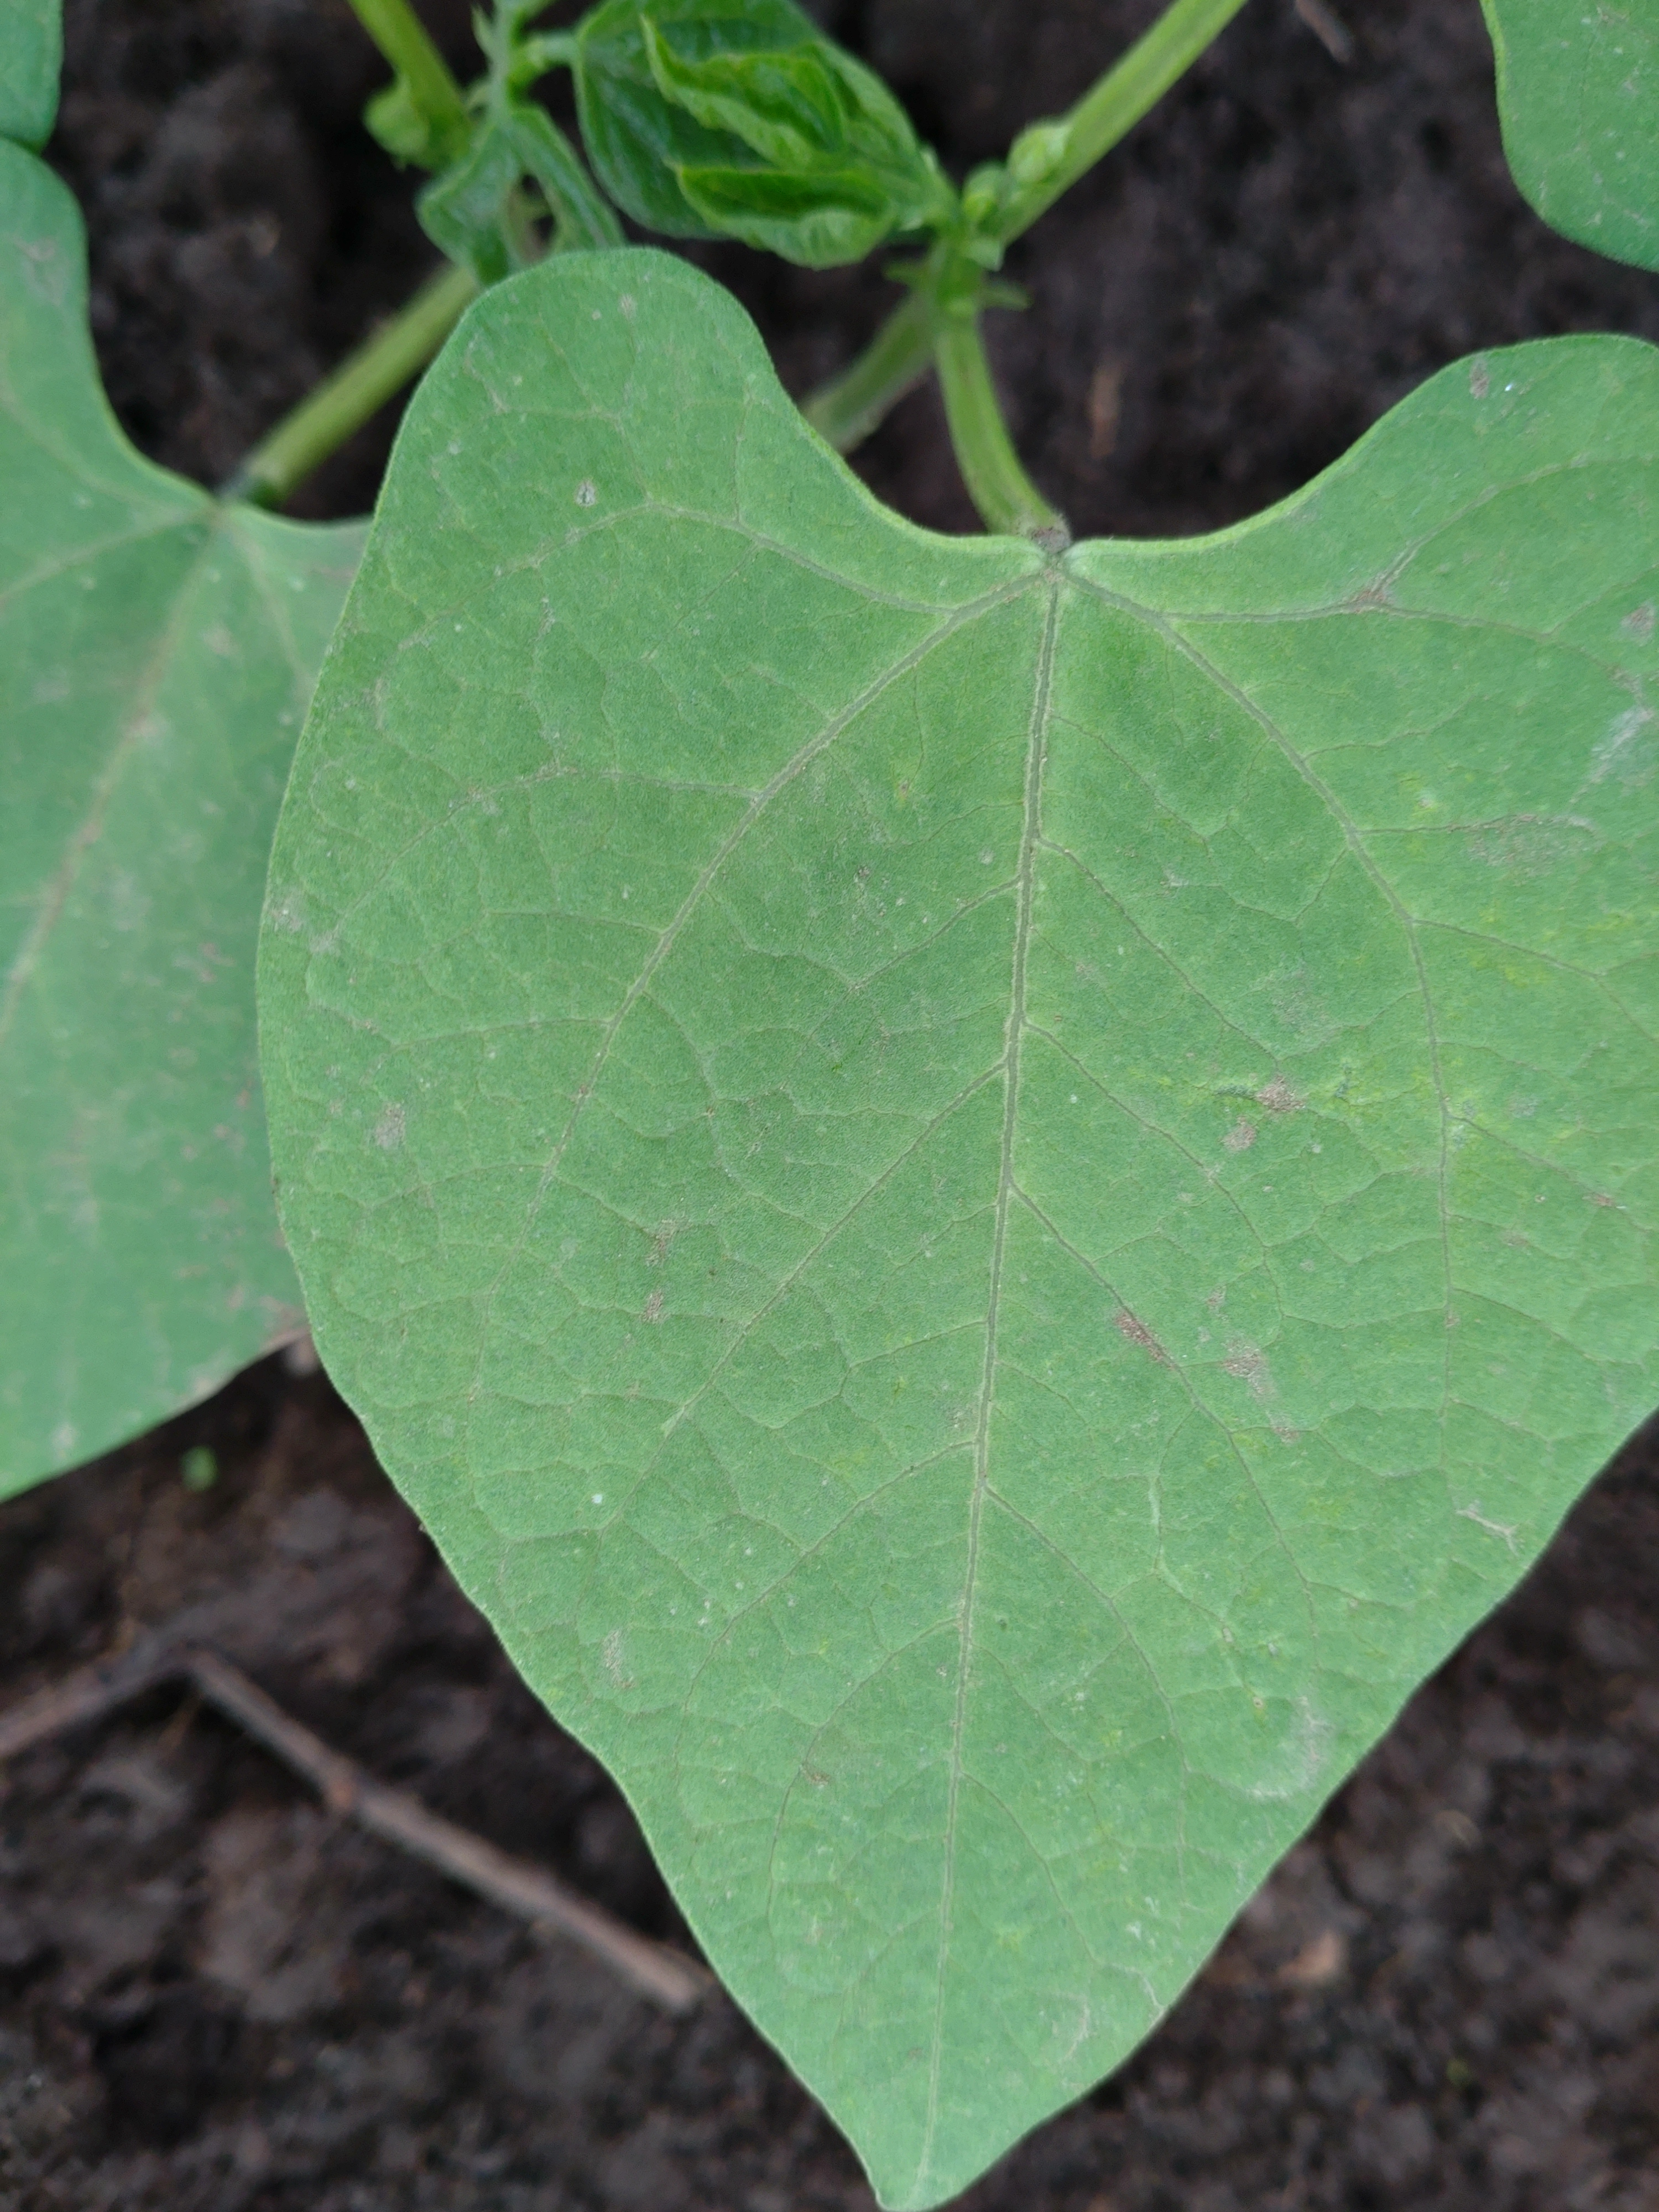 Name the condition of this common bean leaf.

healthy
